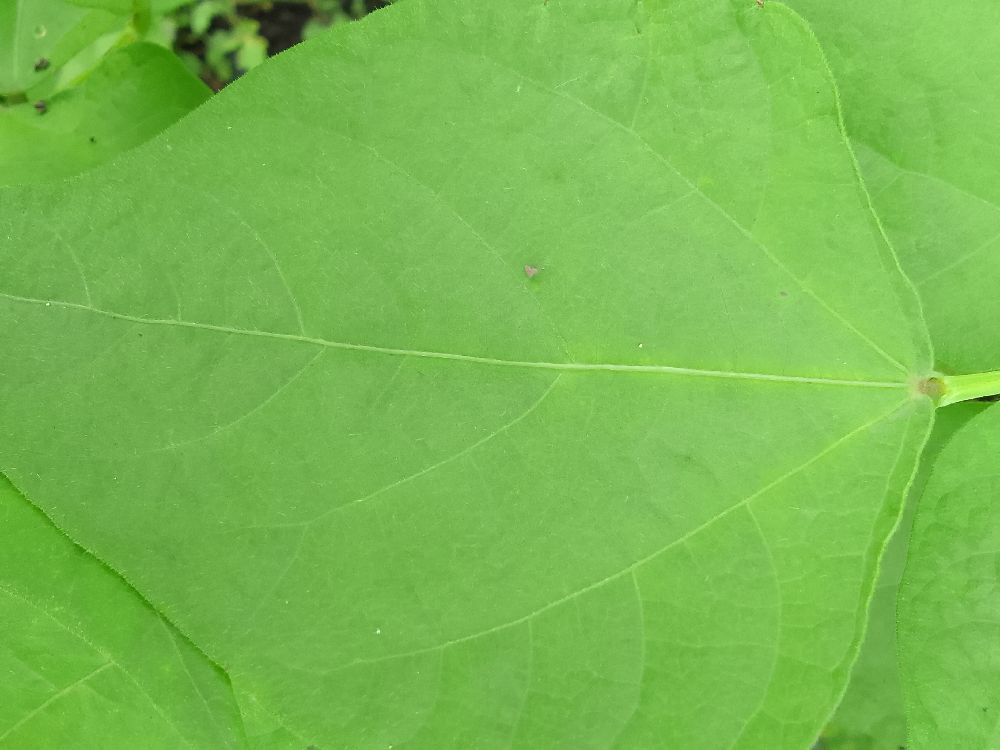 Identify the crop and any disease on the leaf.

common bean, healthy
